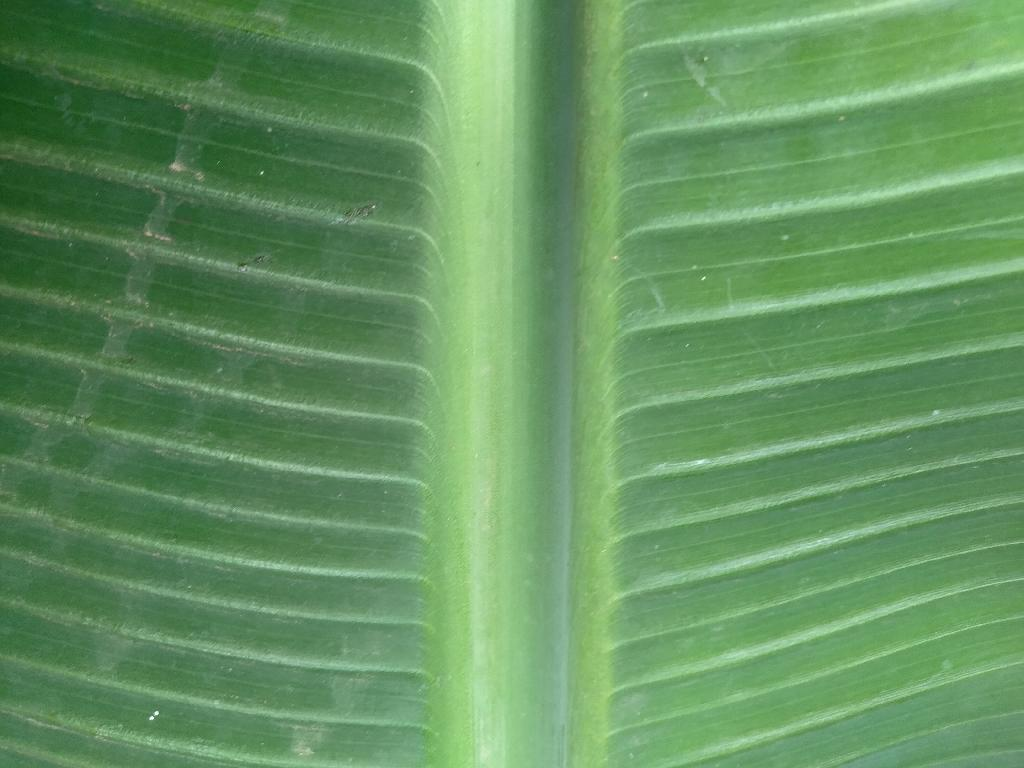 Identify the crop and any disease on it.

banana, healthy
